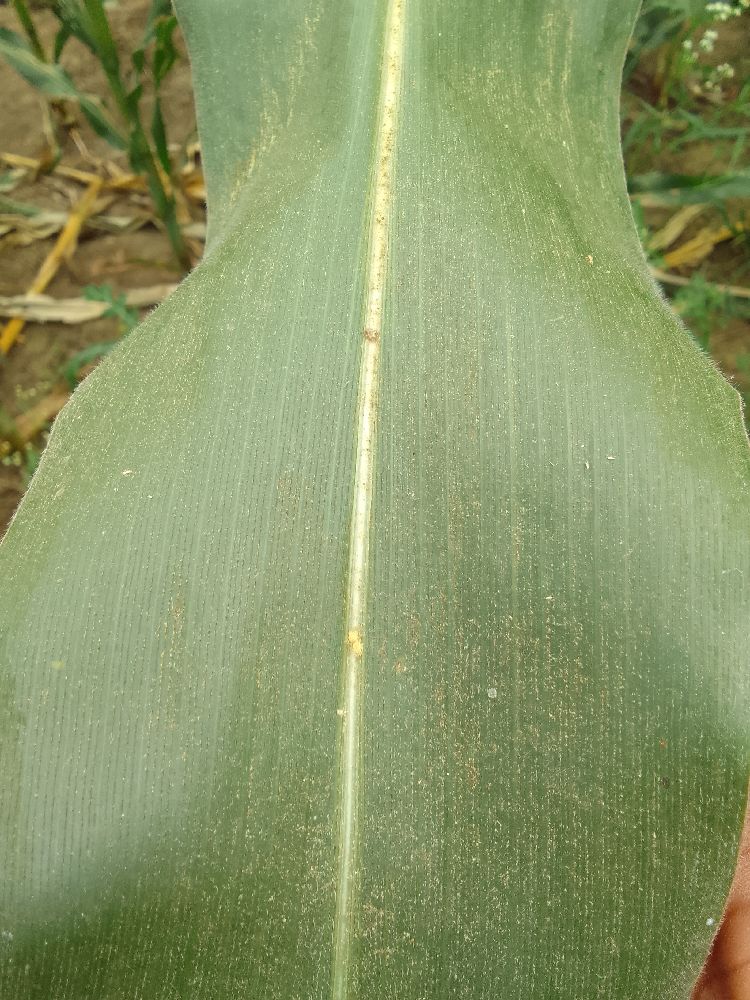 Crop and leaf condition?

maize, healthy
